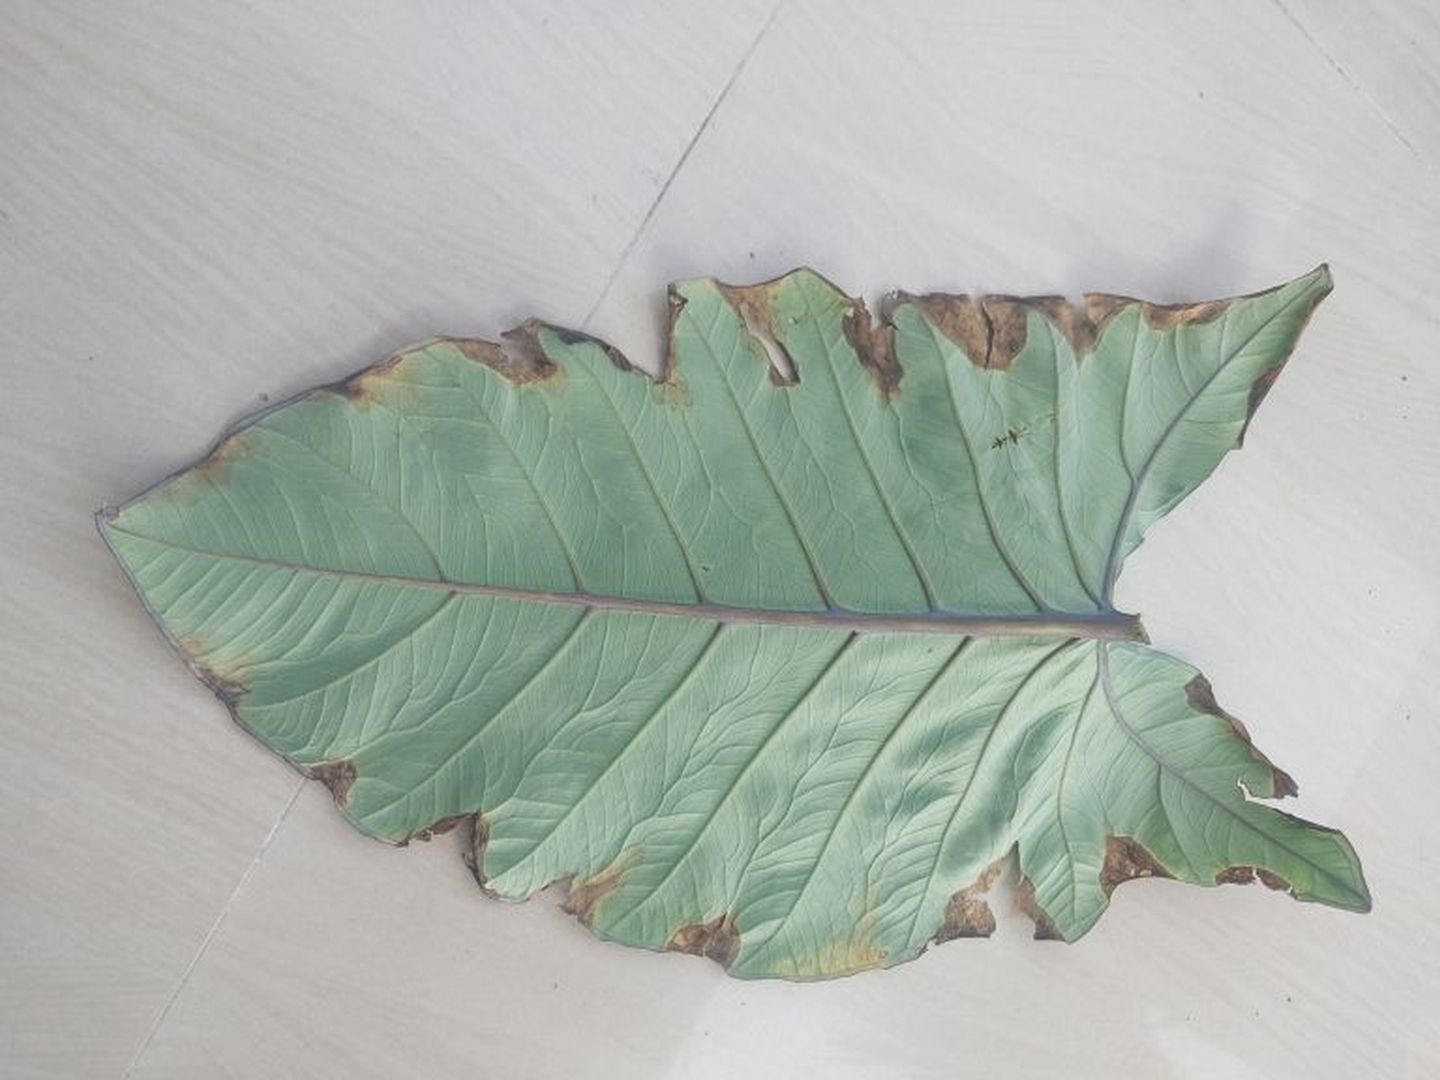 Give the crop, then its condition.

taro, leaf blight
